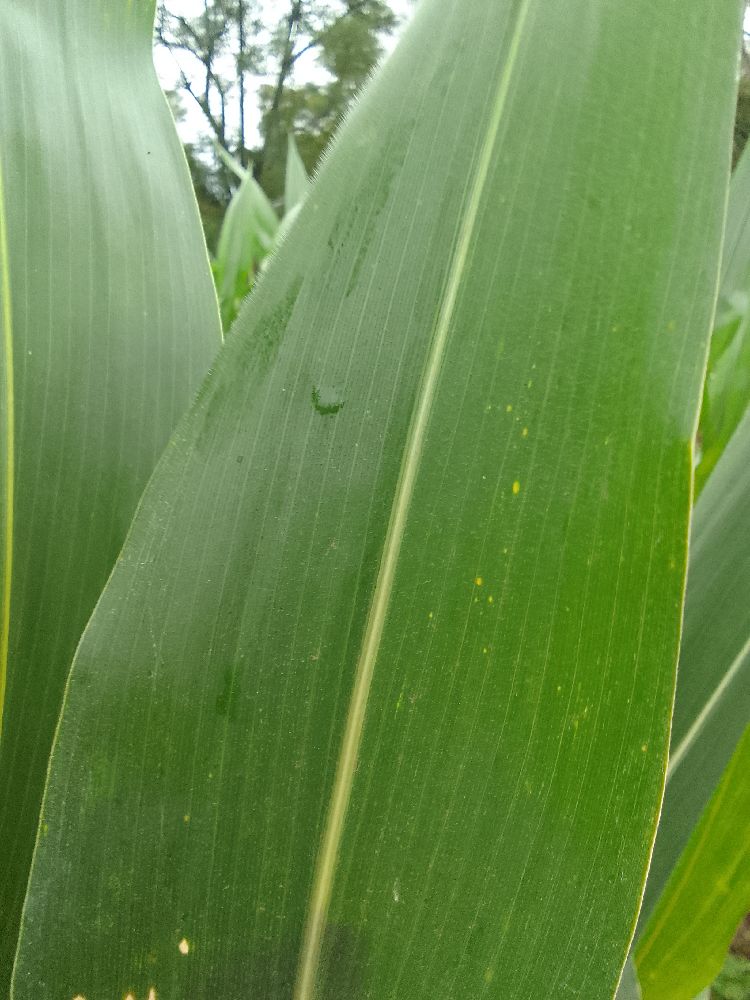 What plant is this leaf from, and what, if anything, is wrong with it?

maize, healthy
